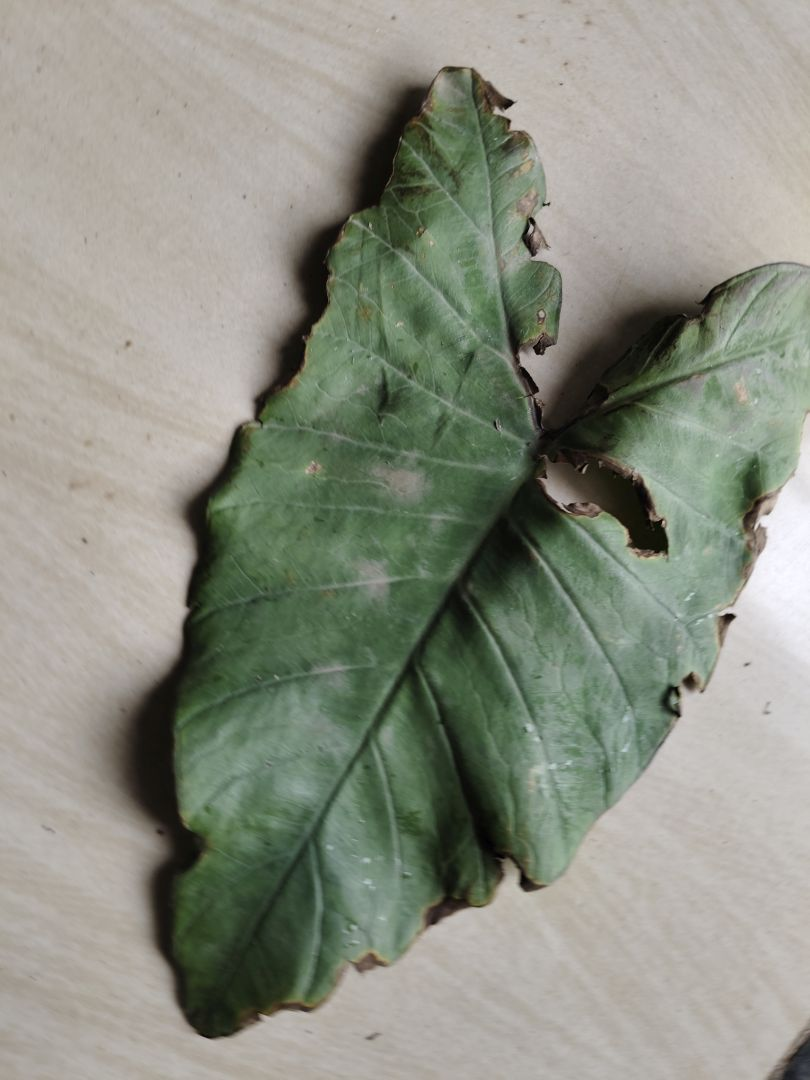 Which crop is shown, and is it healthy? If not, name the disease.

taro, leaf blight
